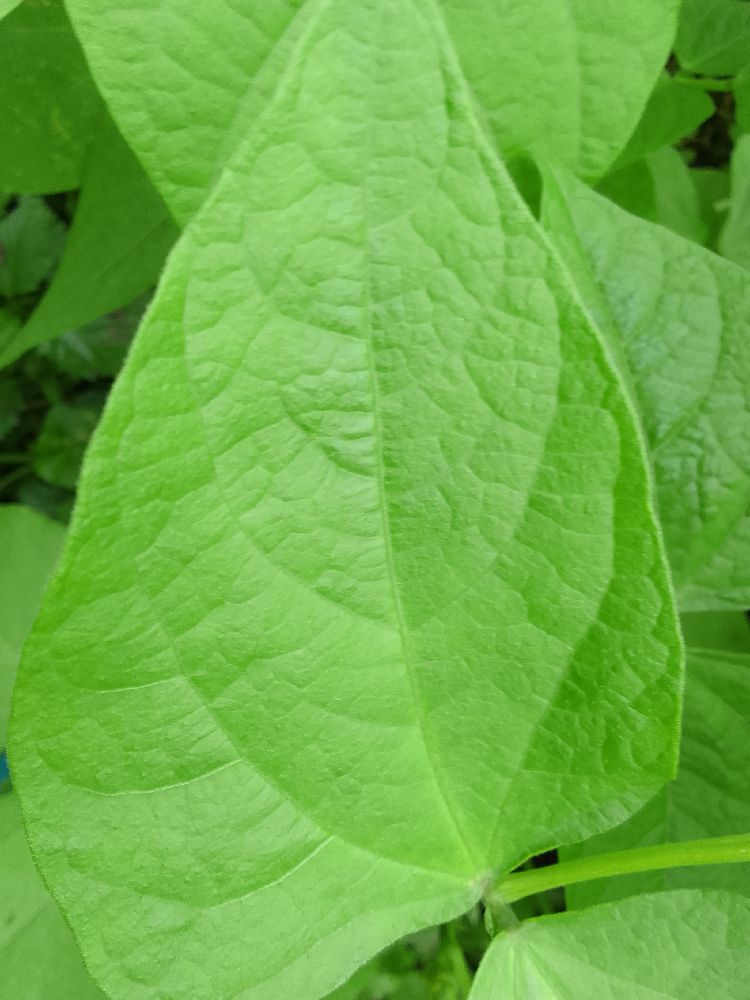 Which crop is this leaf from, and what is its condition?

common bean, healthy
